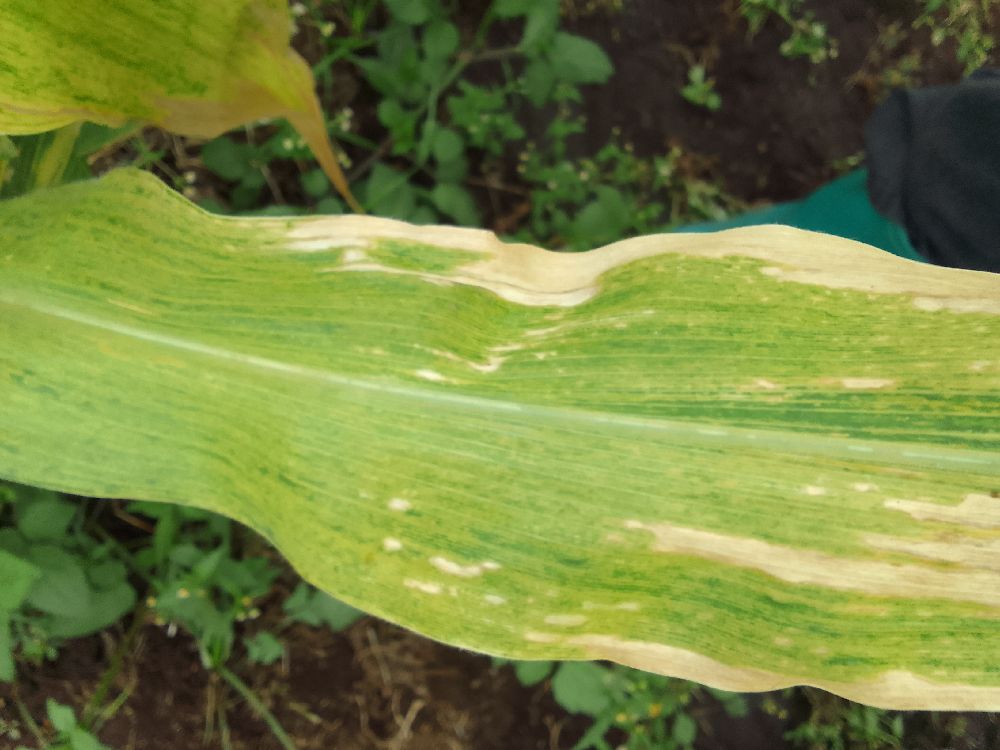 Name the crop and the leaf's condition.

maize, maize lethal necrosis
